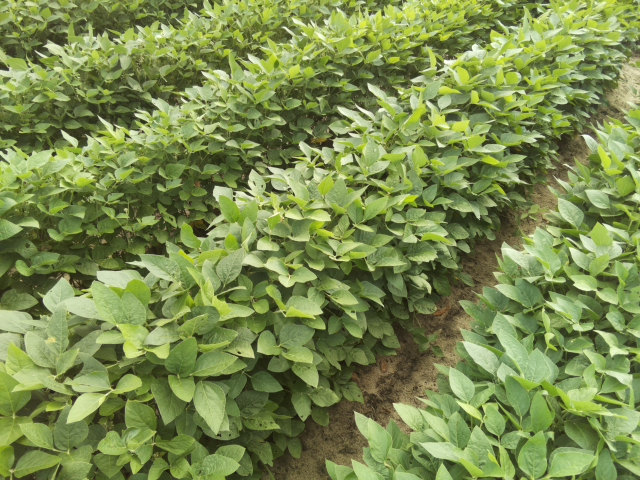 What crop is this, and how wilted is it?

soybean, leaves with no wilting
